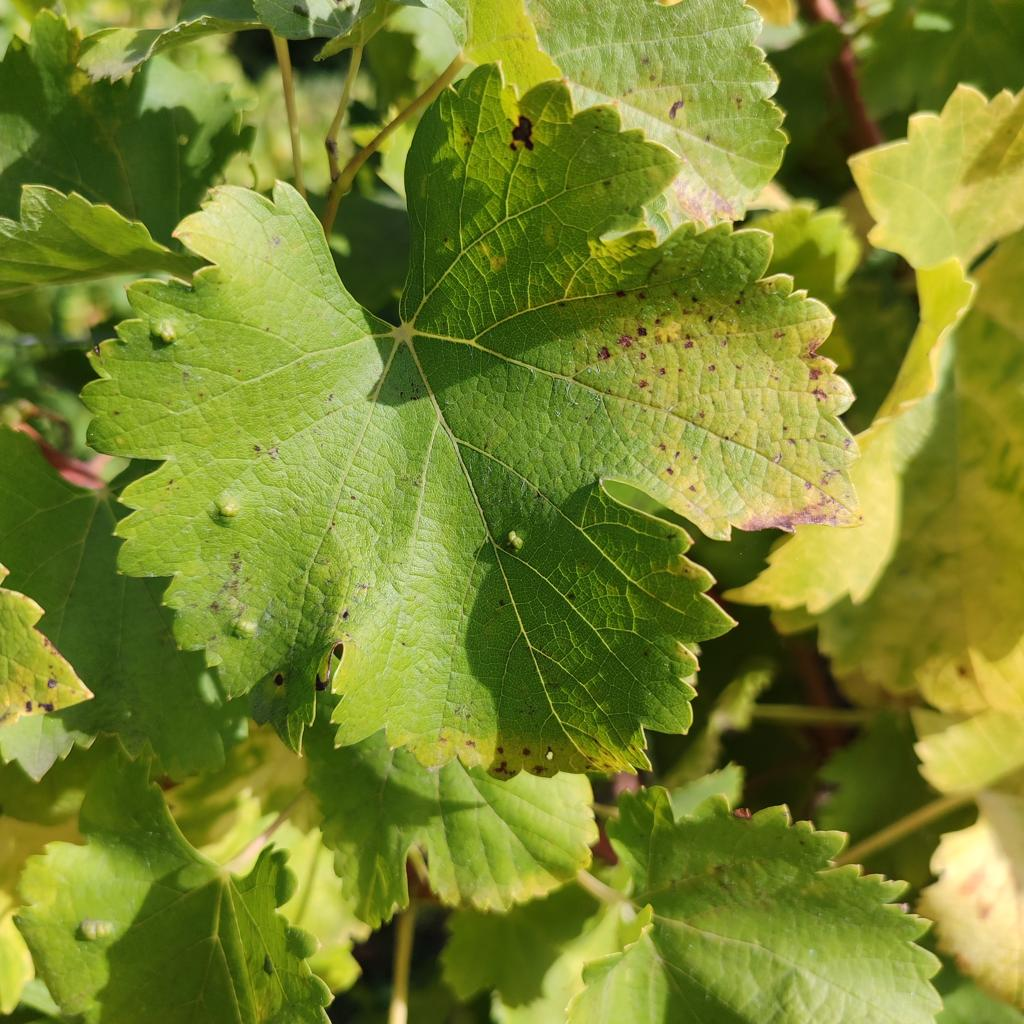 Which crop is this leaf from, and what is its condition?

grapevine, erineum mite
